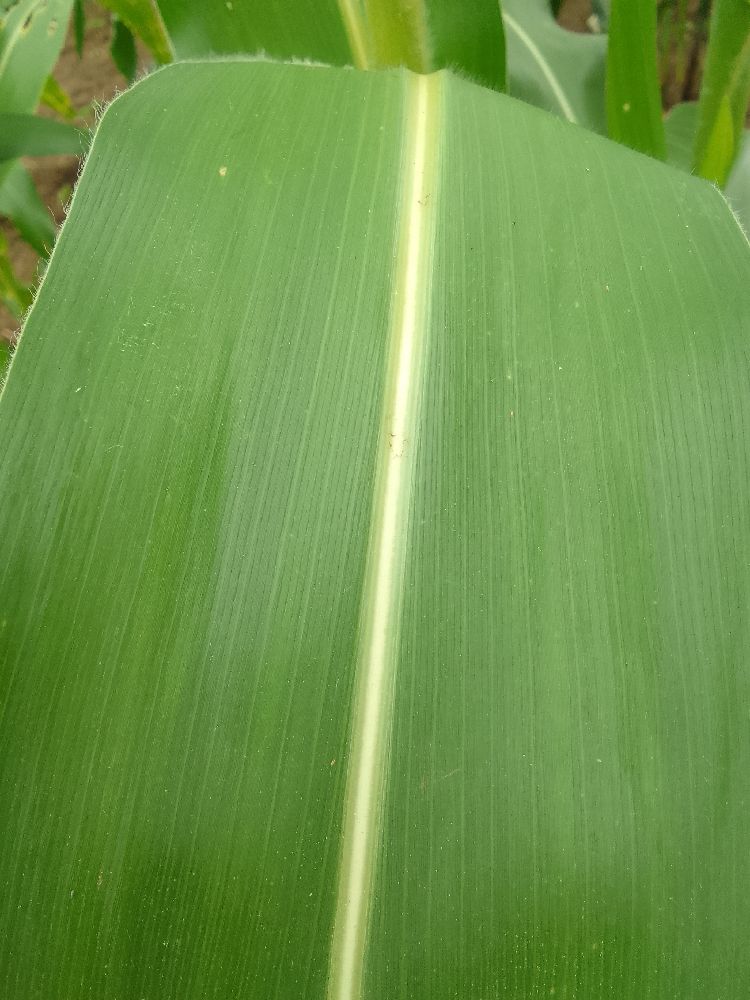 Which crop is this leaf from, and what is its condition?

maize, healthy
